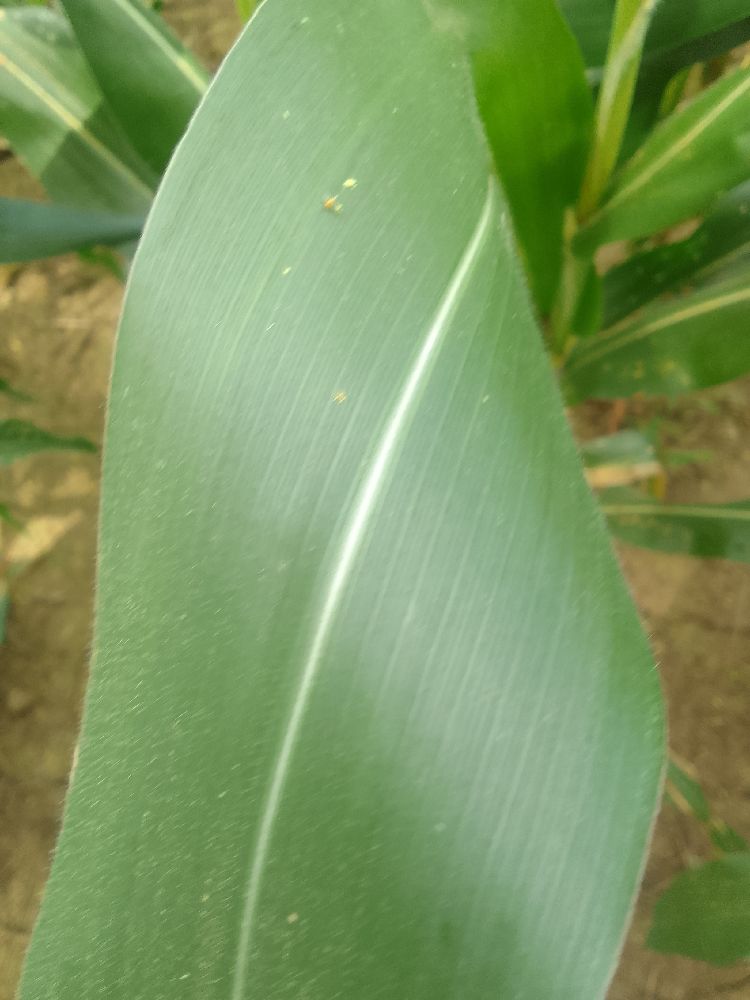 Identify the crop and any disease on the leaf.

maize, healthy
